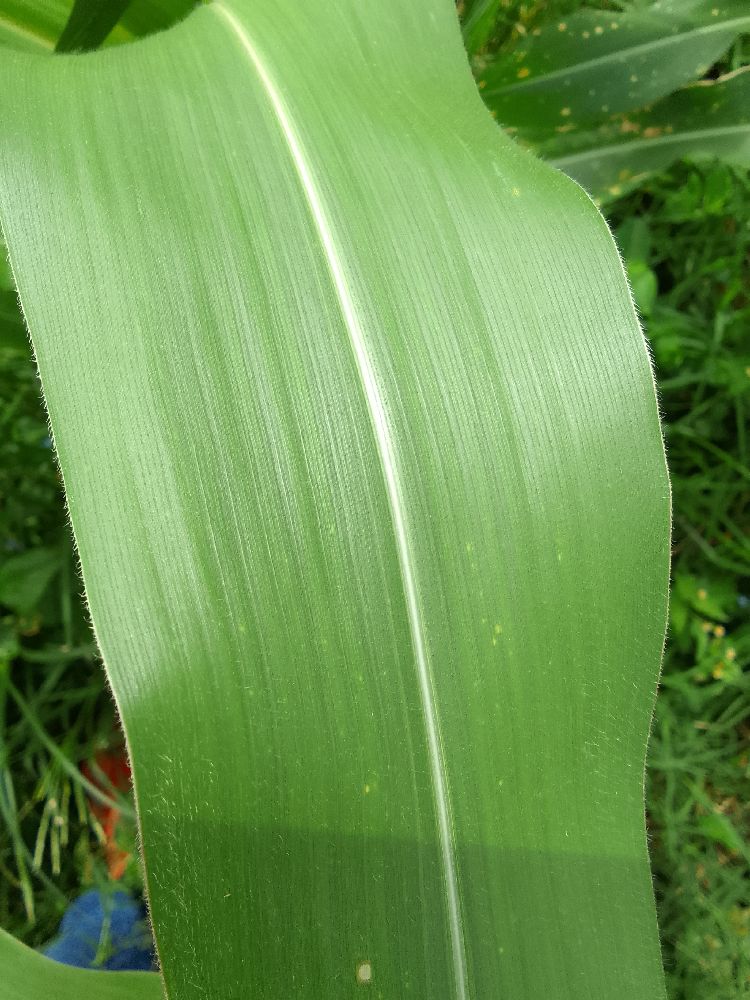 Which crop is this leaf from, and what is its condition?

maize, healthy
